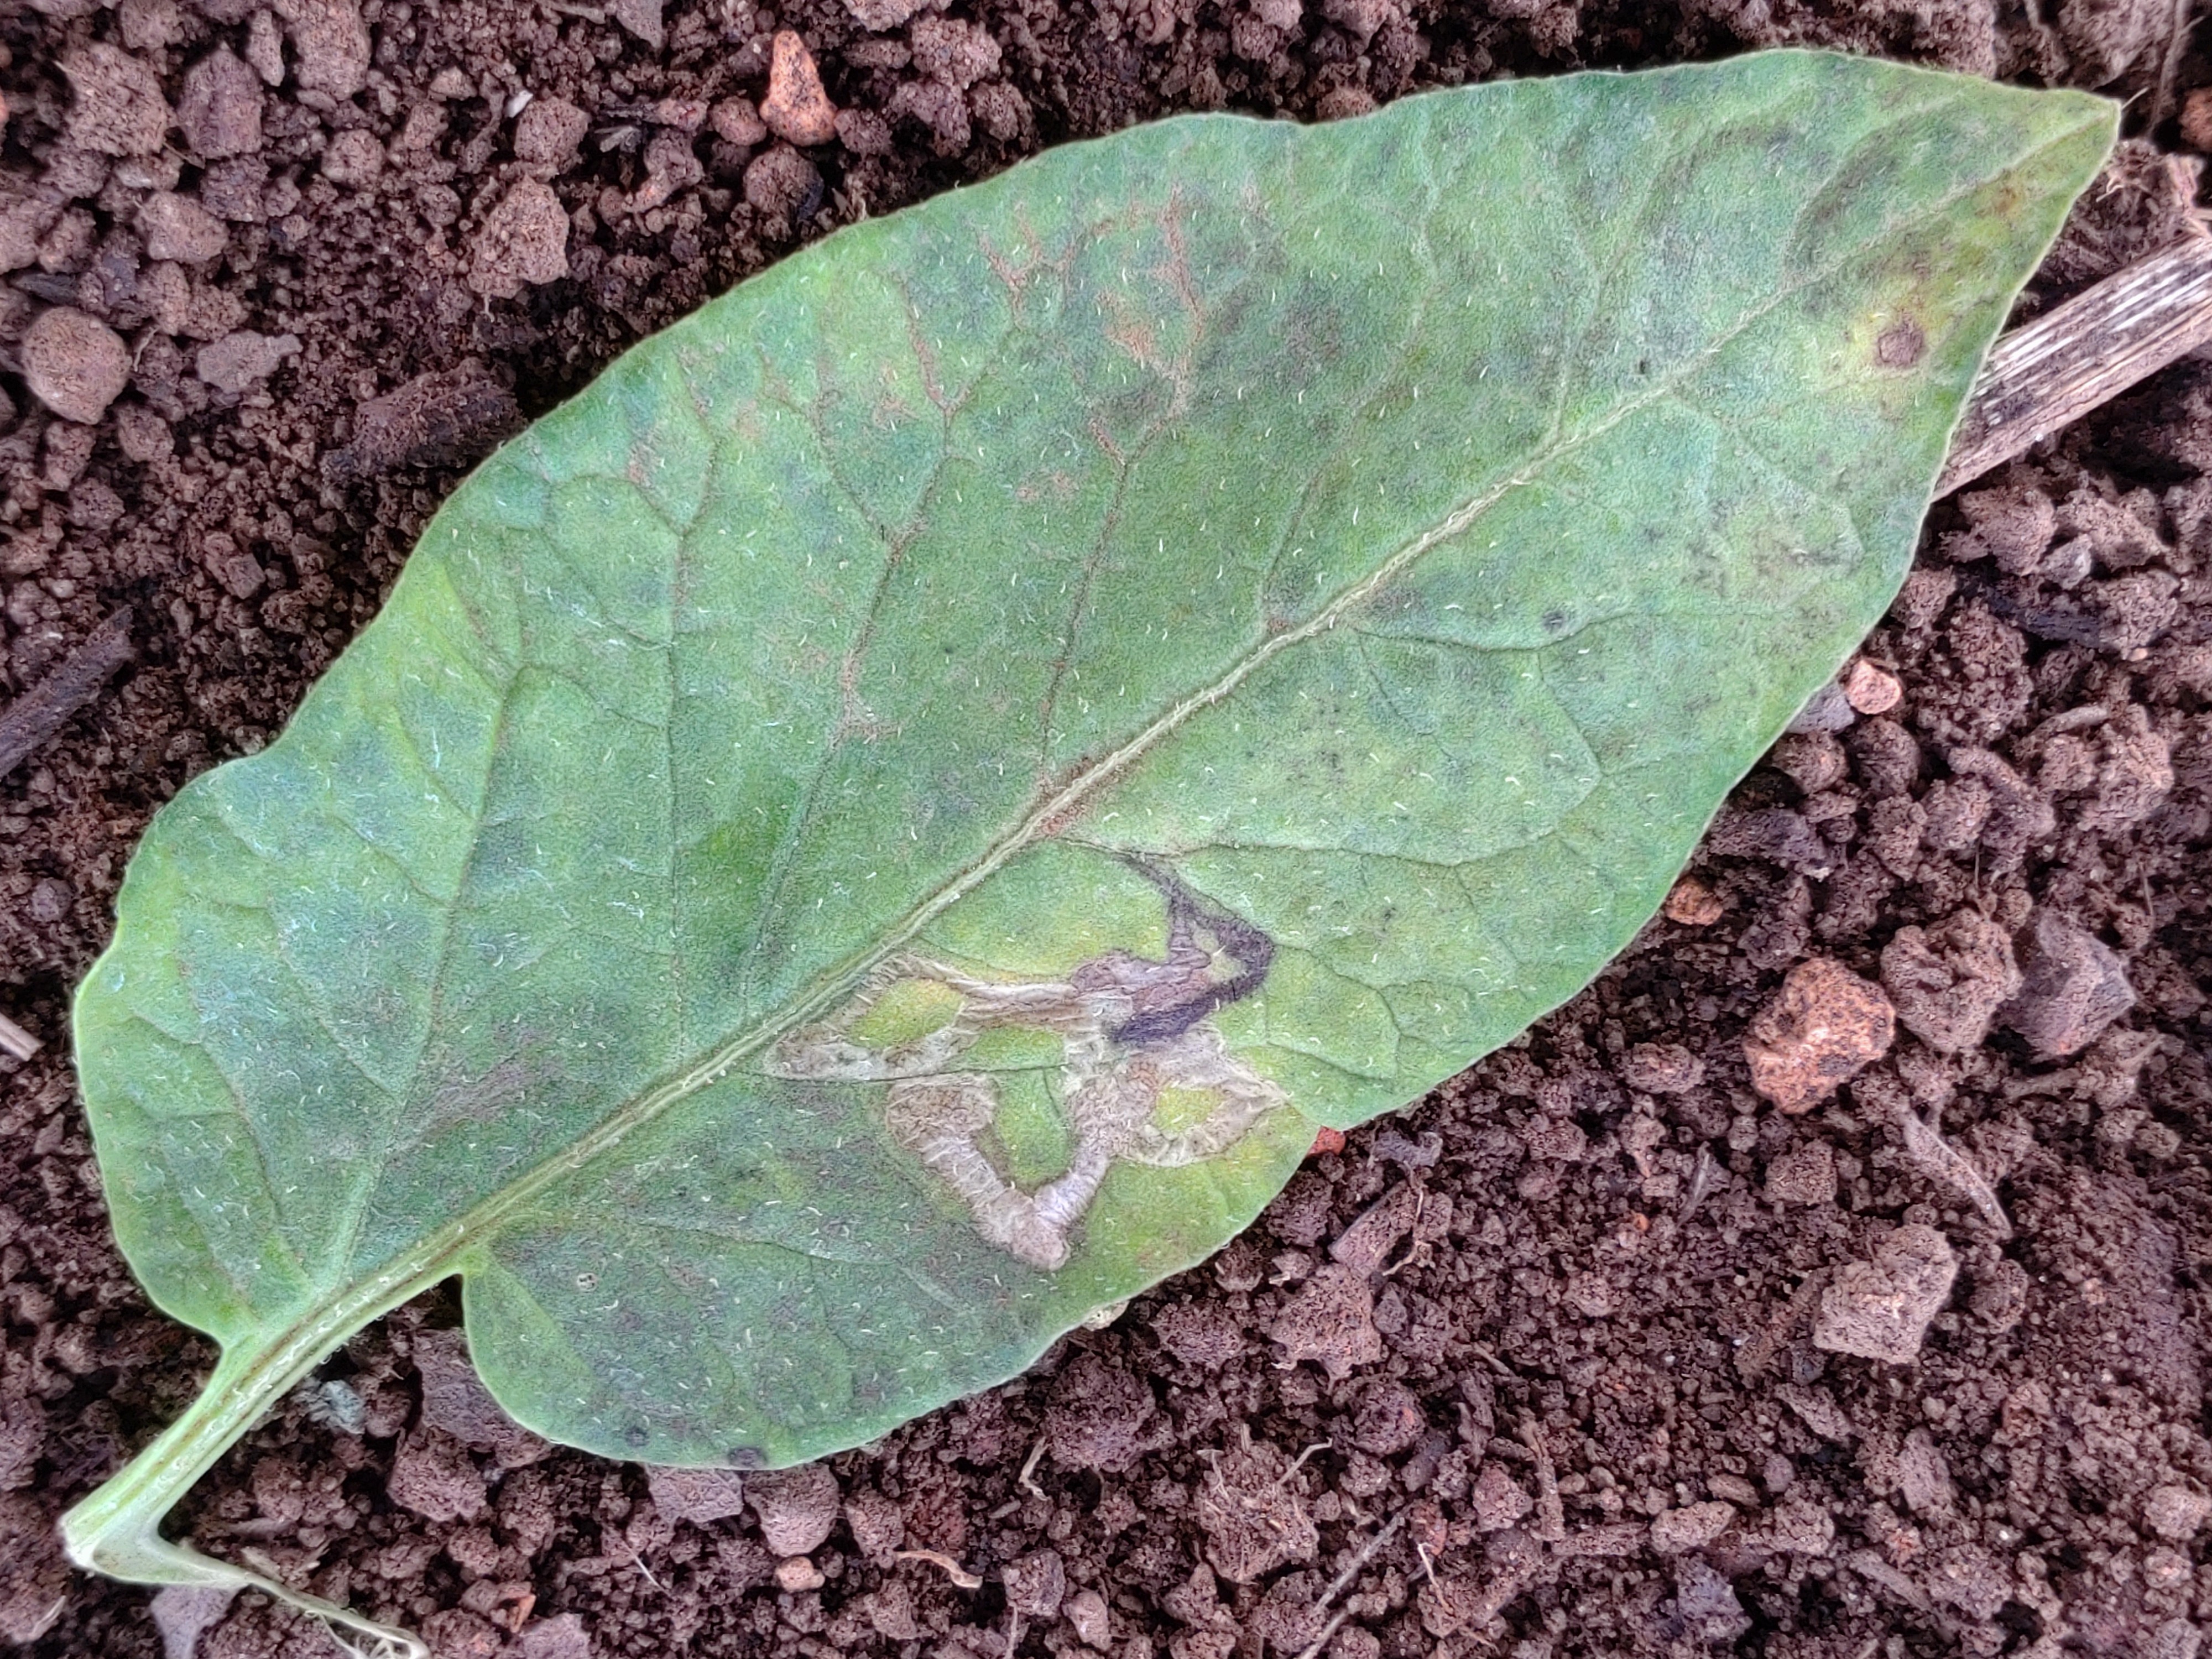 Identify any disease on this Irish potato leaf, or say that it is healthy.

late blight
